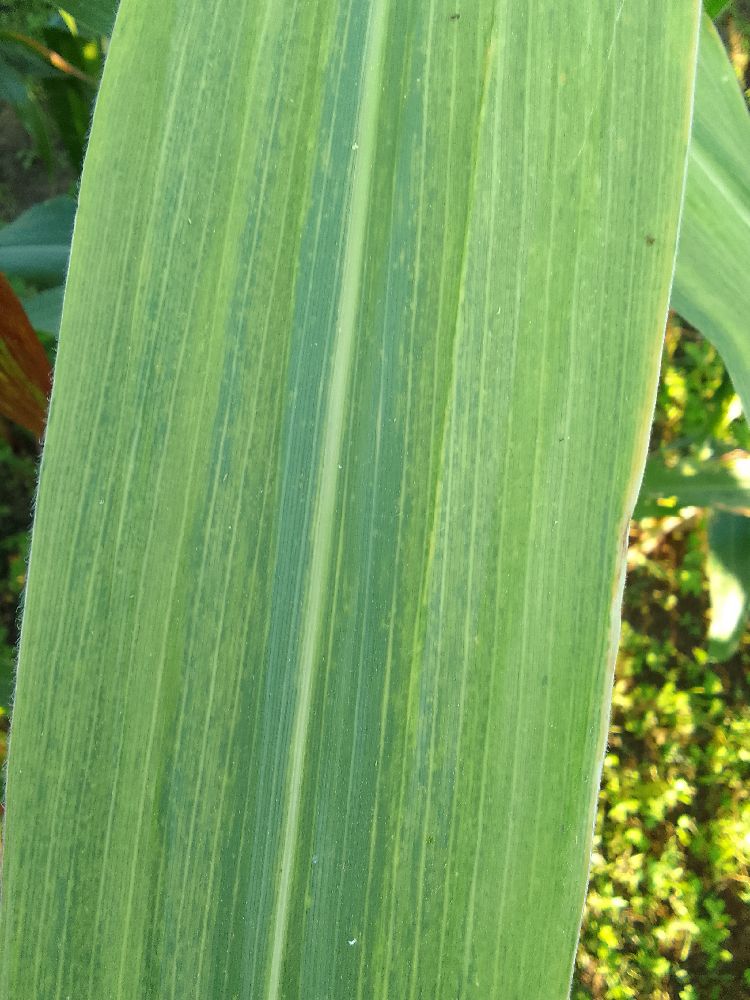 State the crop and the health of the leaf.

maize, maize lethal necrosis
